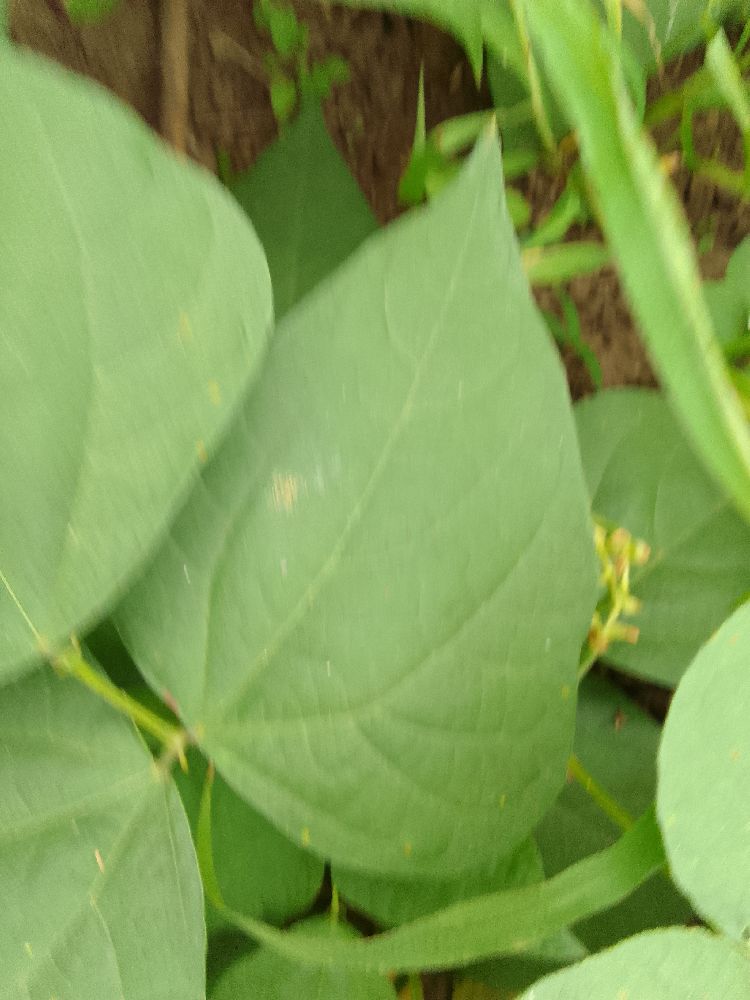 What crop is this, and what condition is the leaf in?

common bean, healthy
